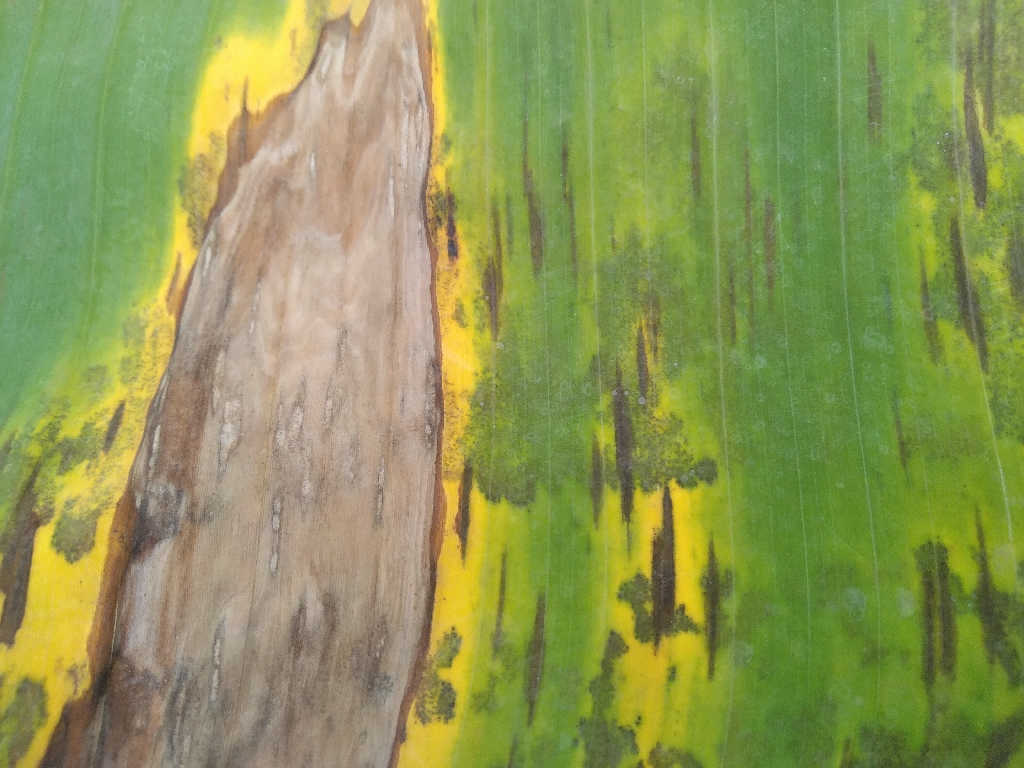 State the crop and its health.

banana, black sigatoka
